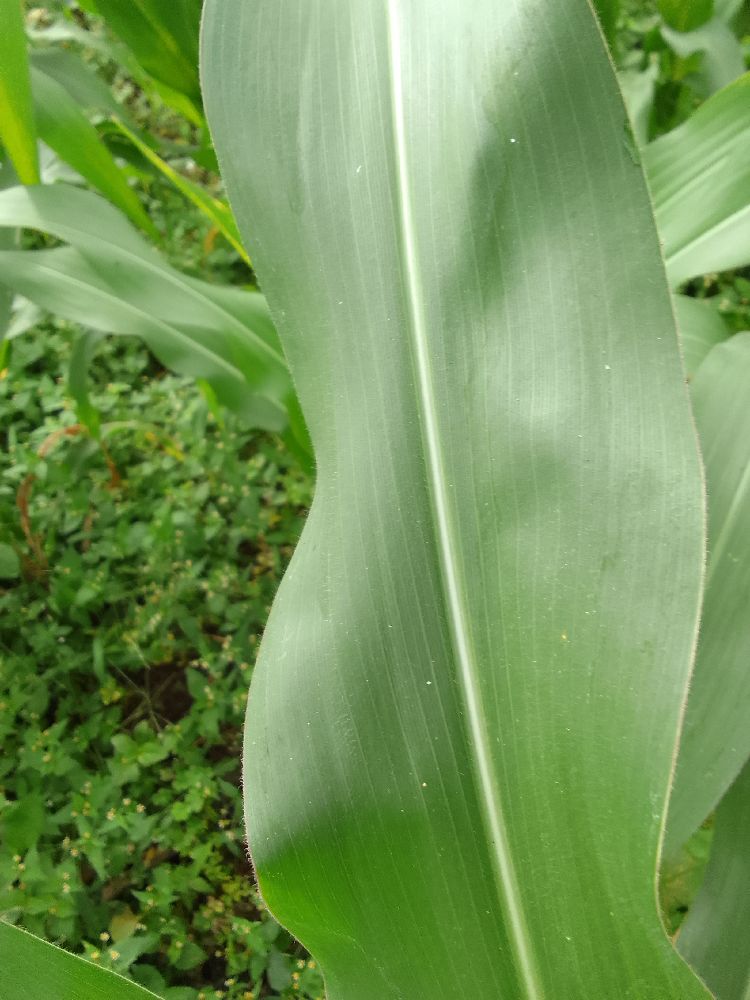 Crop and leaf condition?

maize, healthy
